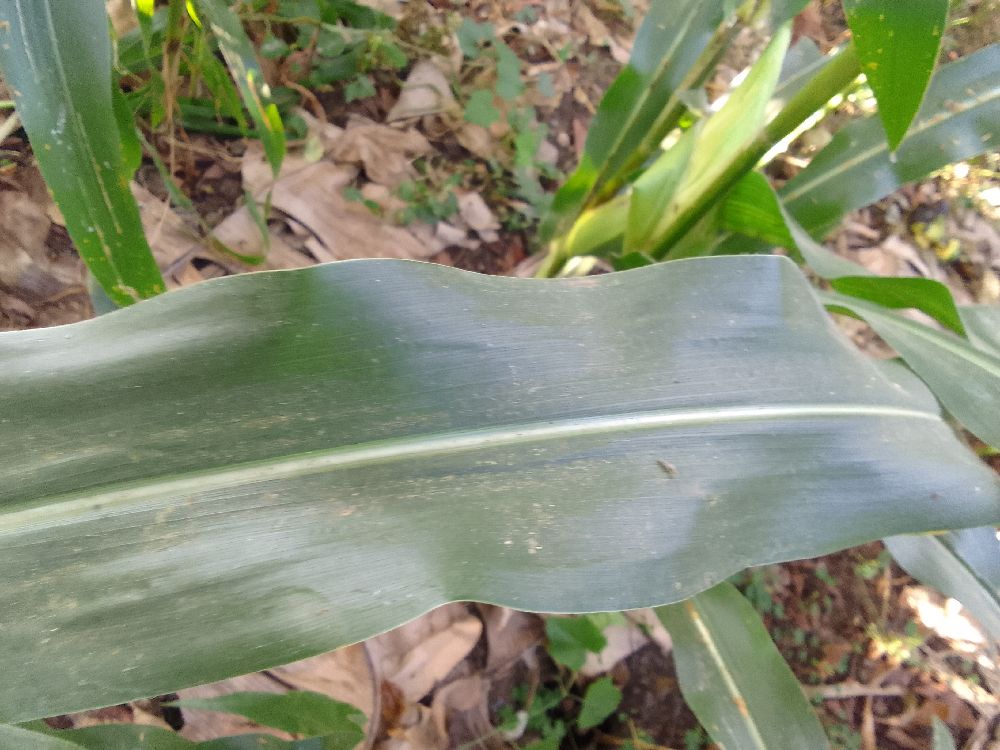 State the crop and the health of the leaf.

maize, healthy
